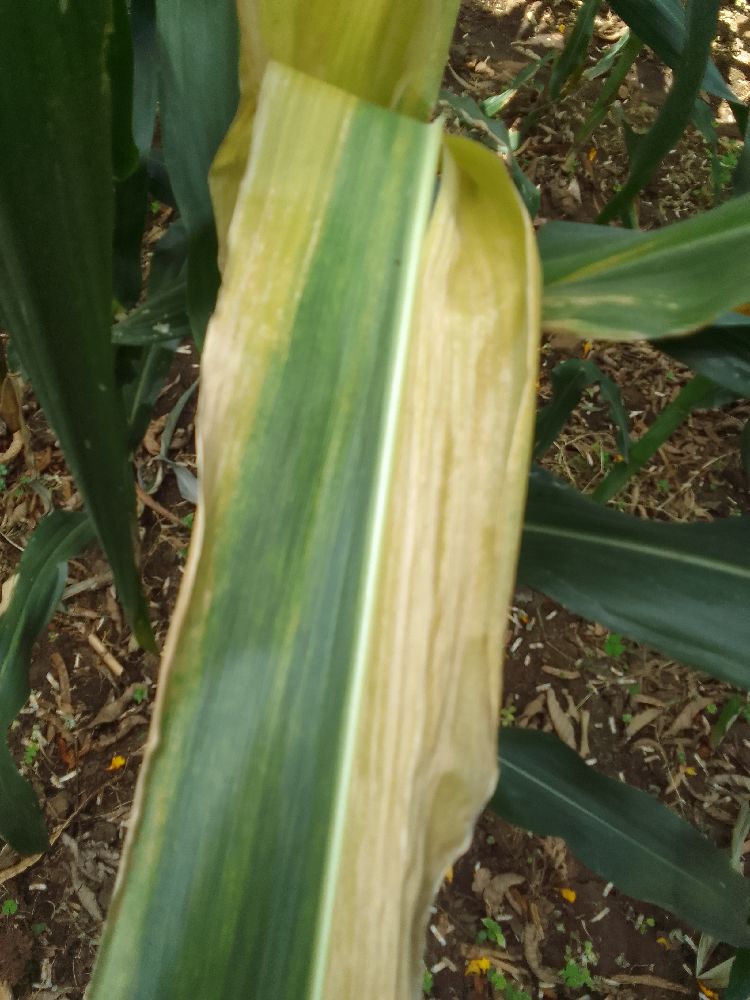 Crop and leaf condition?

maize, maize lethal necrosis
